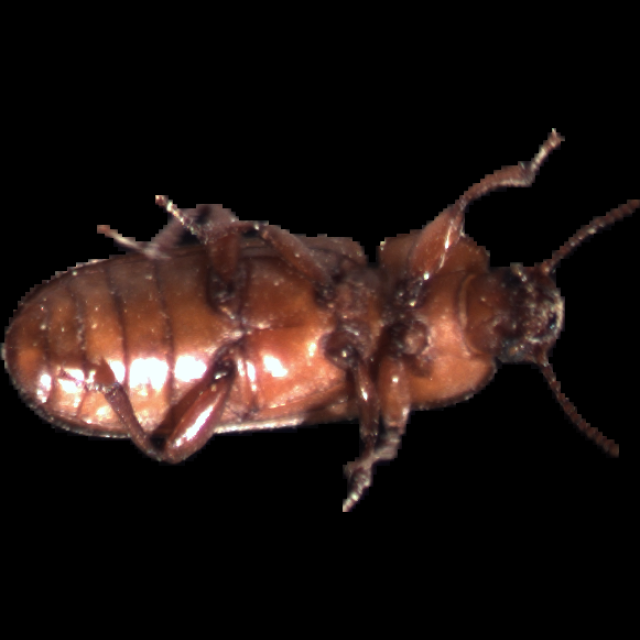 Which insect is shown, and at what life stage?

mealworm beetle
